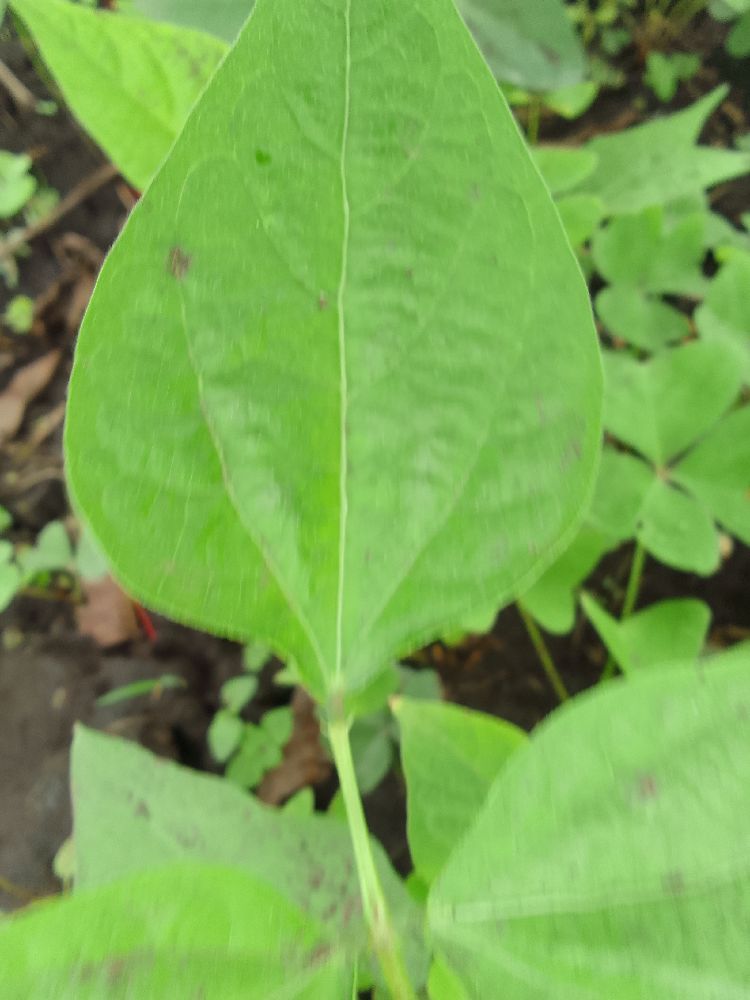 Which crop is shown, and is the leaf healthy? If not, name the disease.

common bean, healthy
